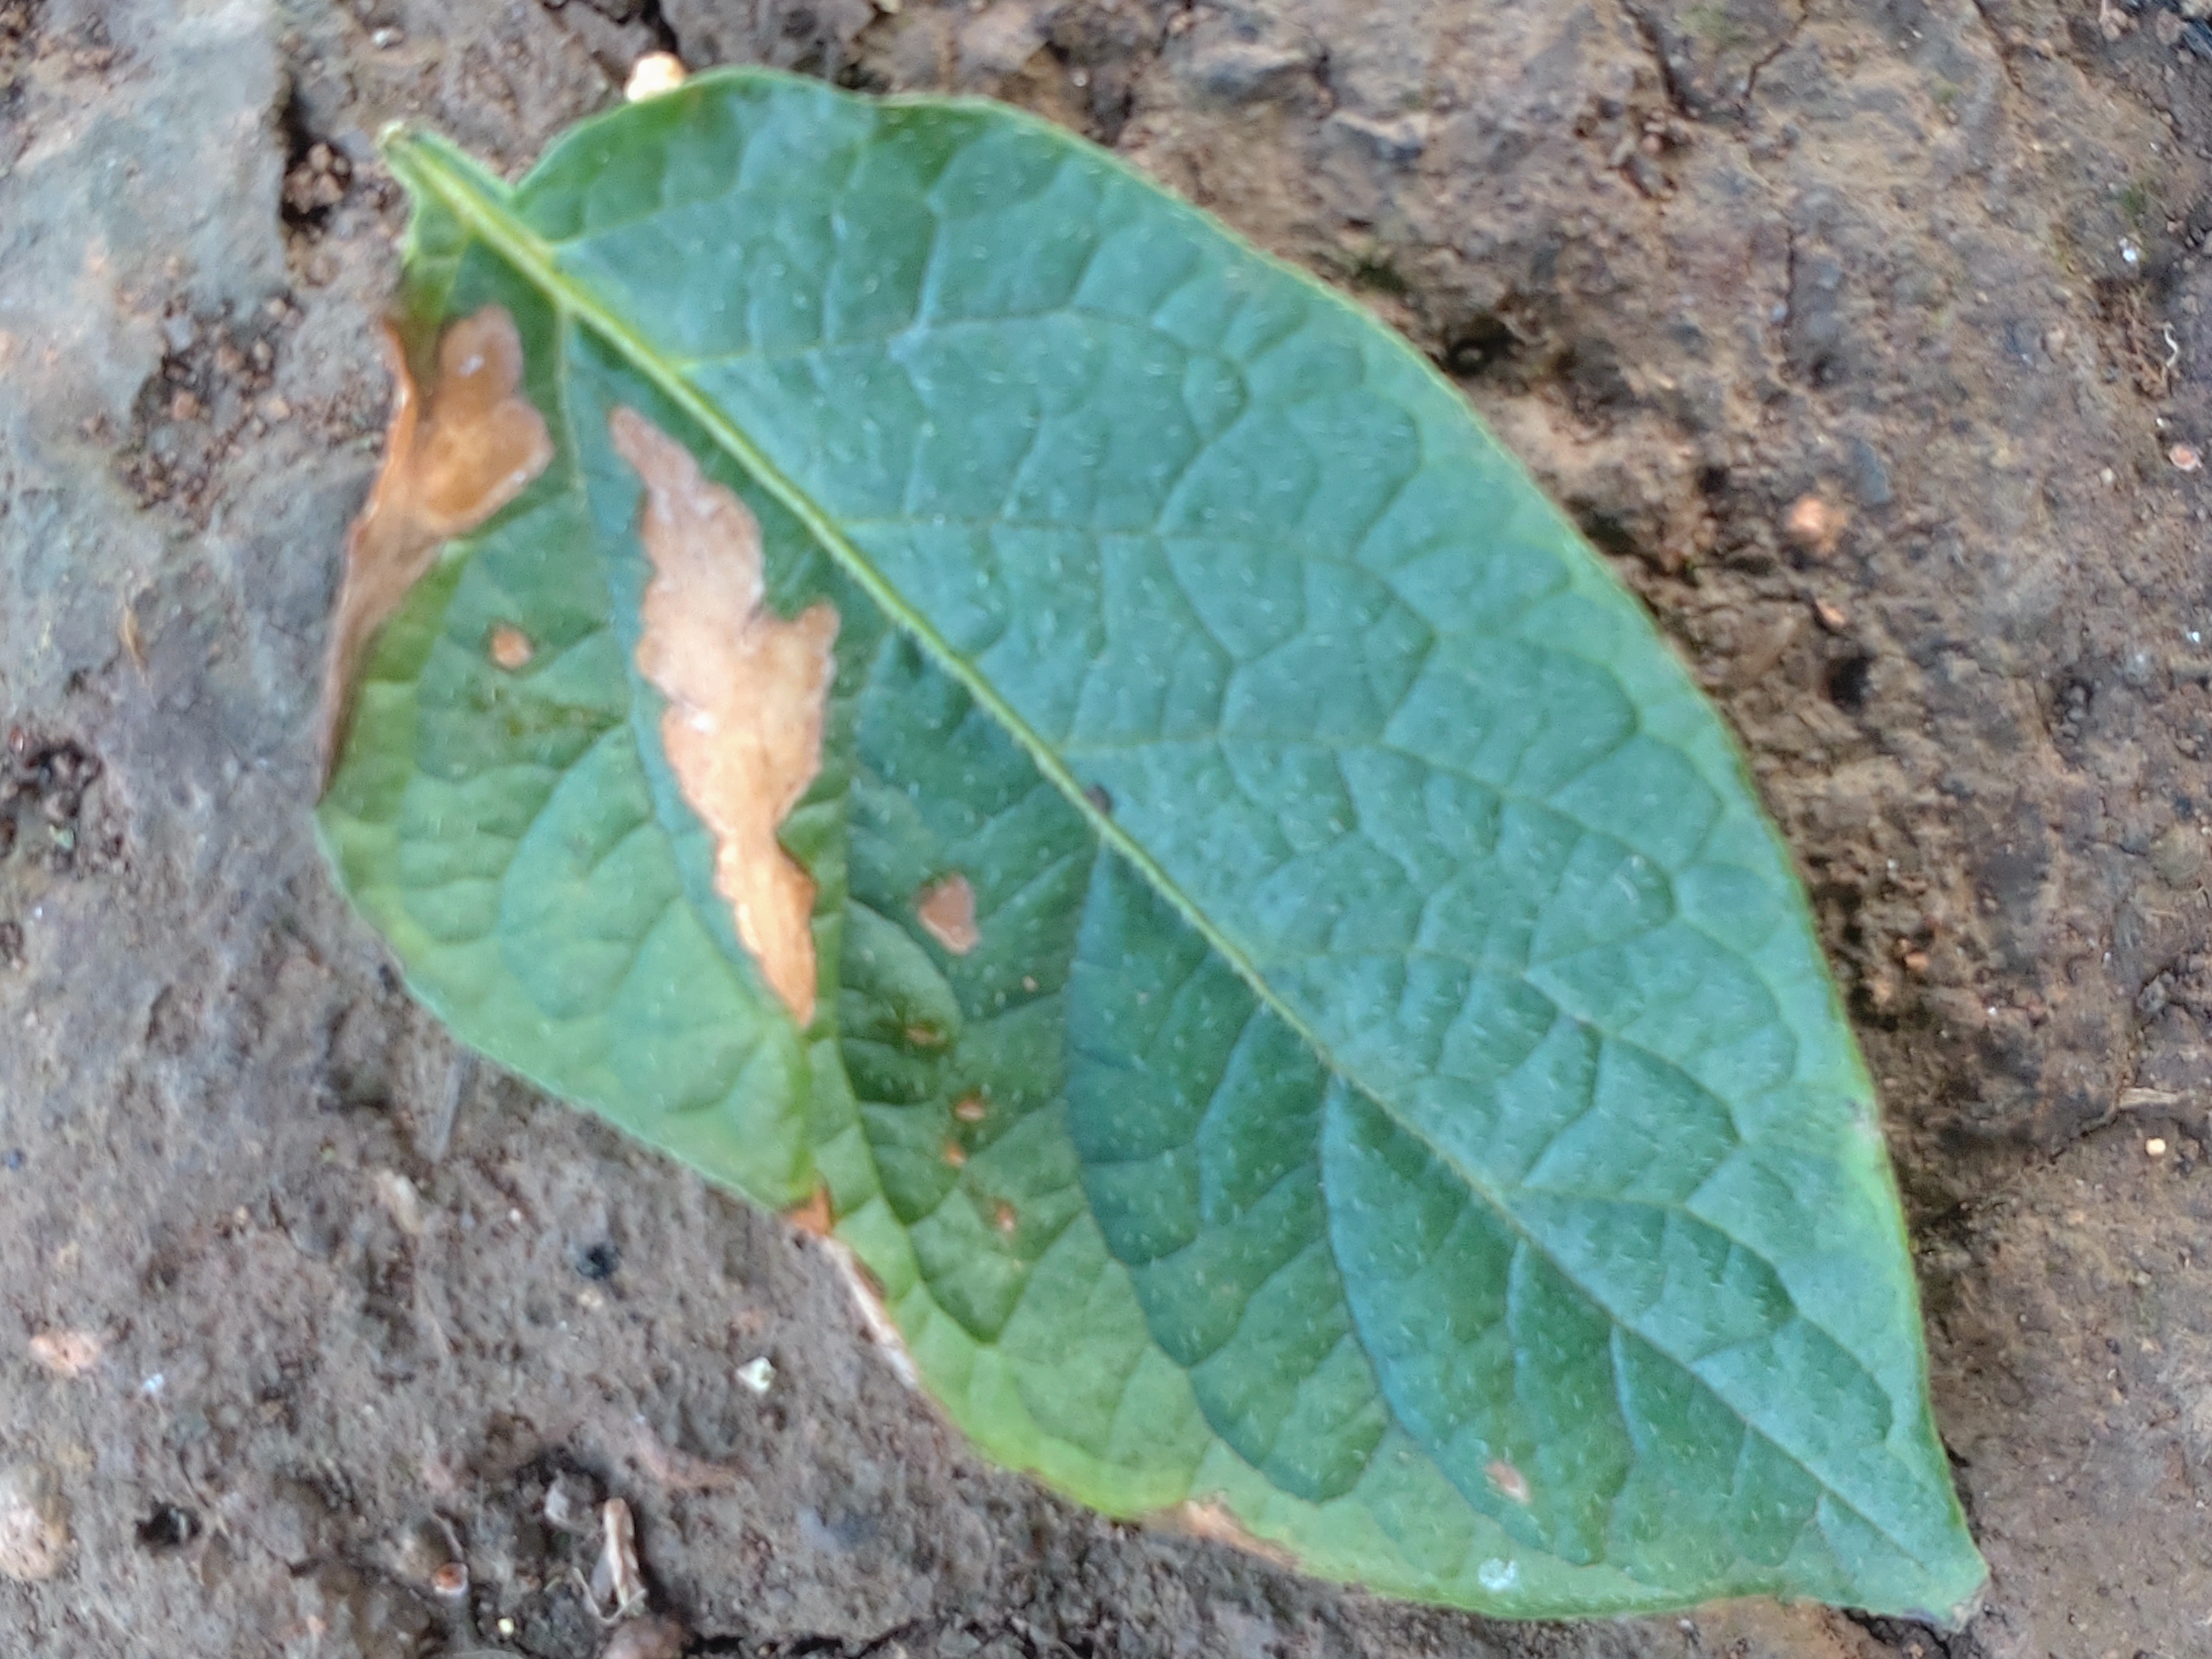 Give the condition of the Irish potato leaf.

early blight
